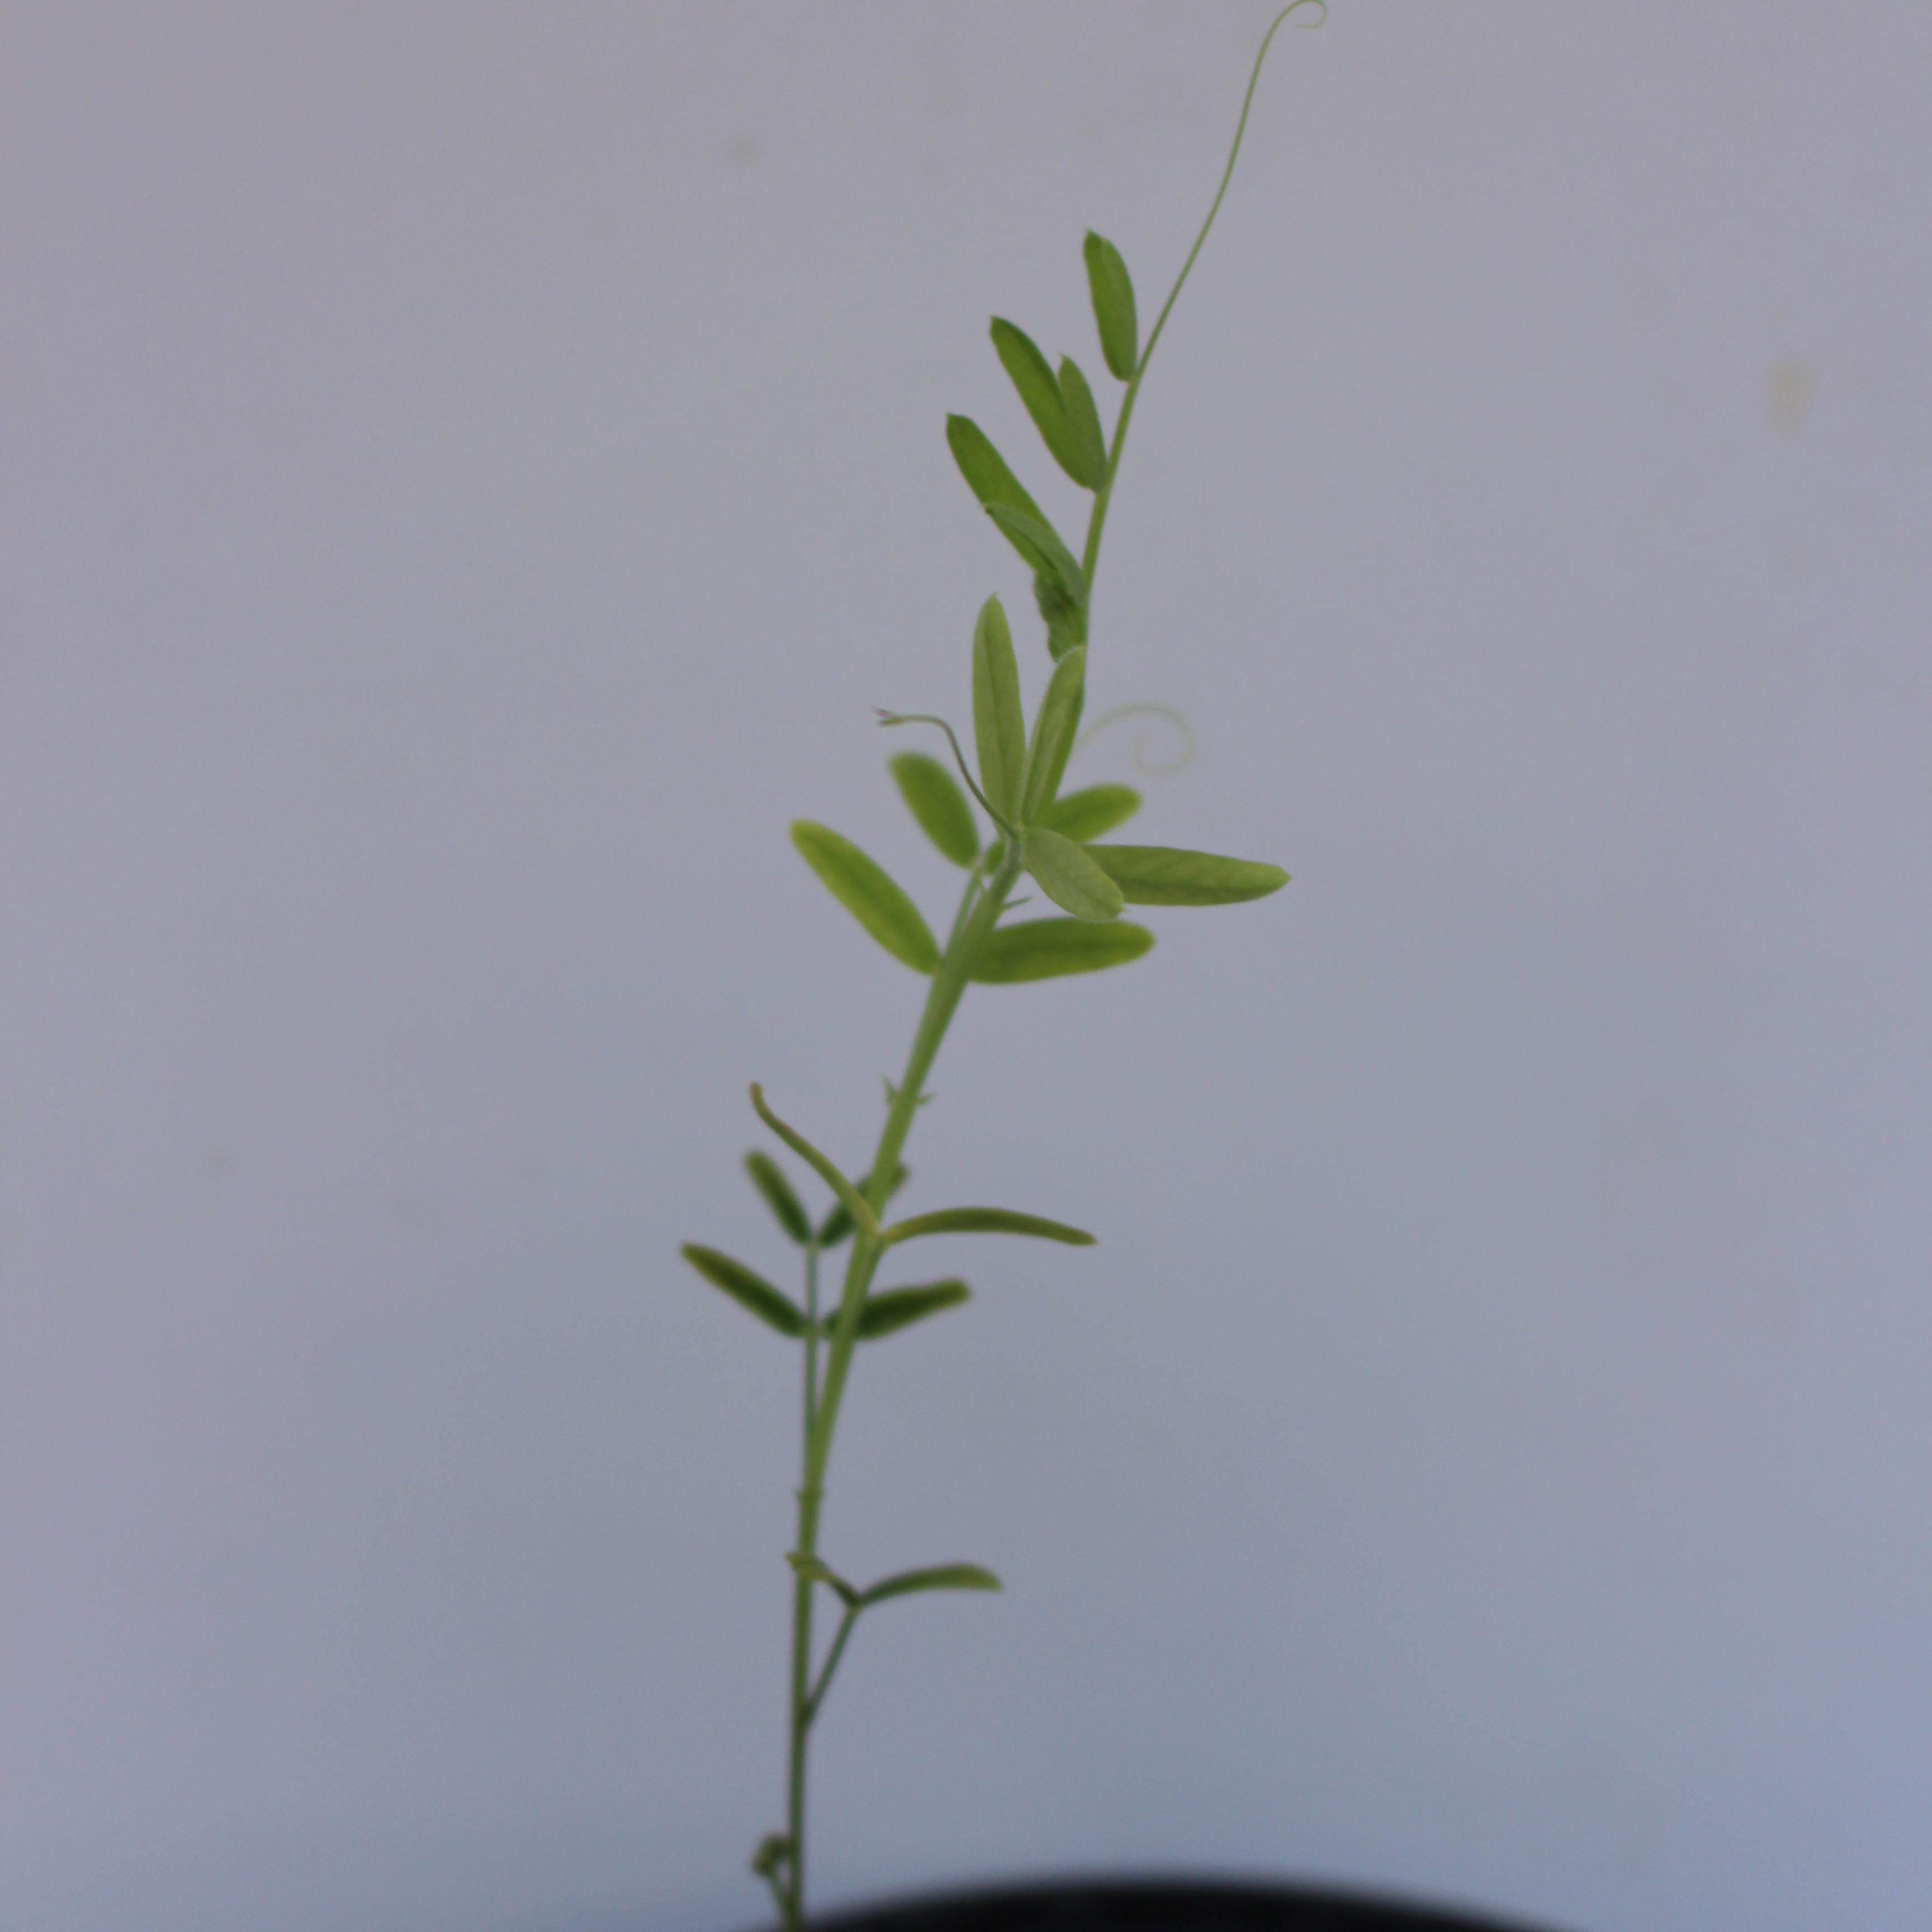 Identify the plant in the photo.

Vicia sativa
